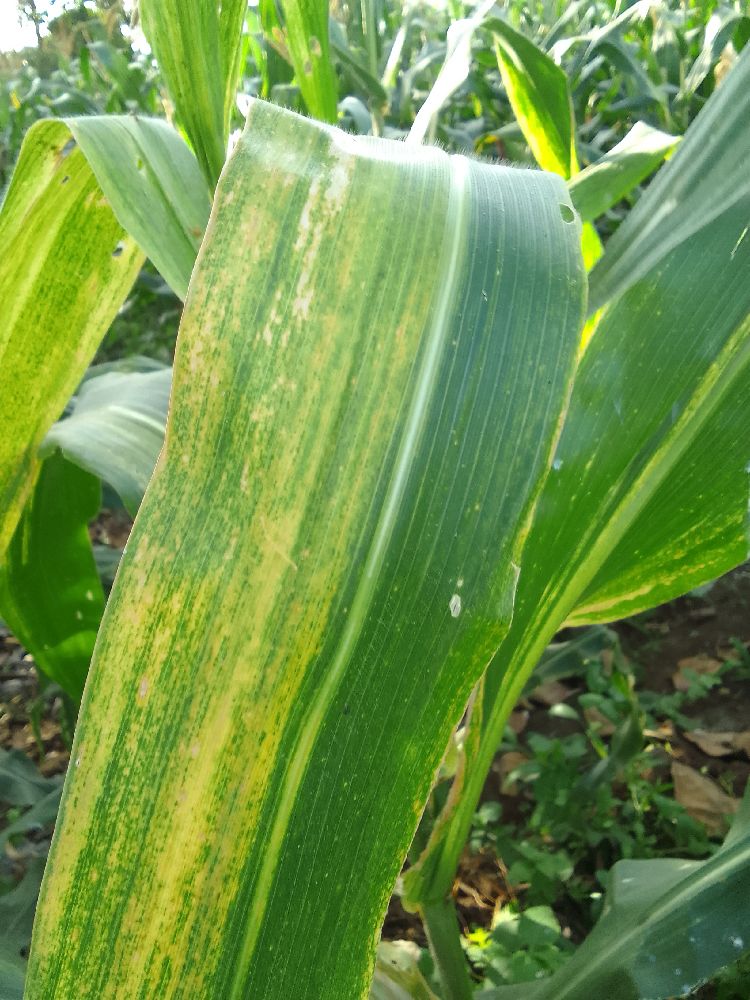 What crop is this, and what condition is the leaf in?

maize, maize lethal necrosis
